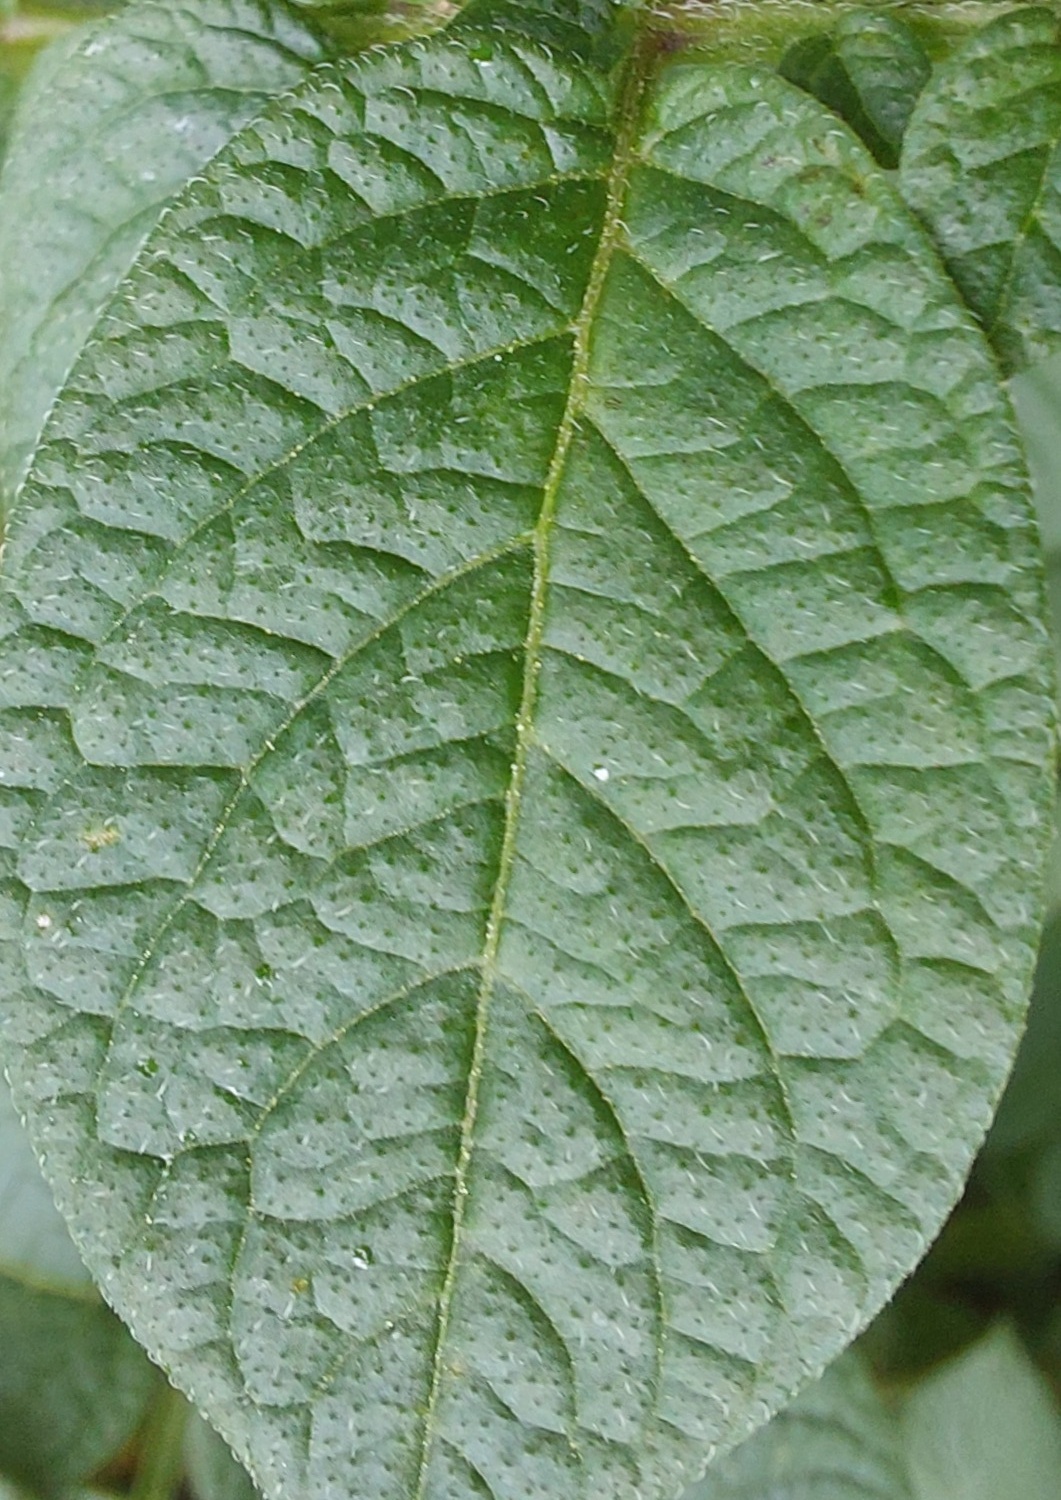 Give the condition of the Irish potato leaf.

healthy
